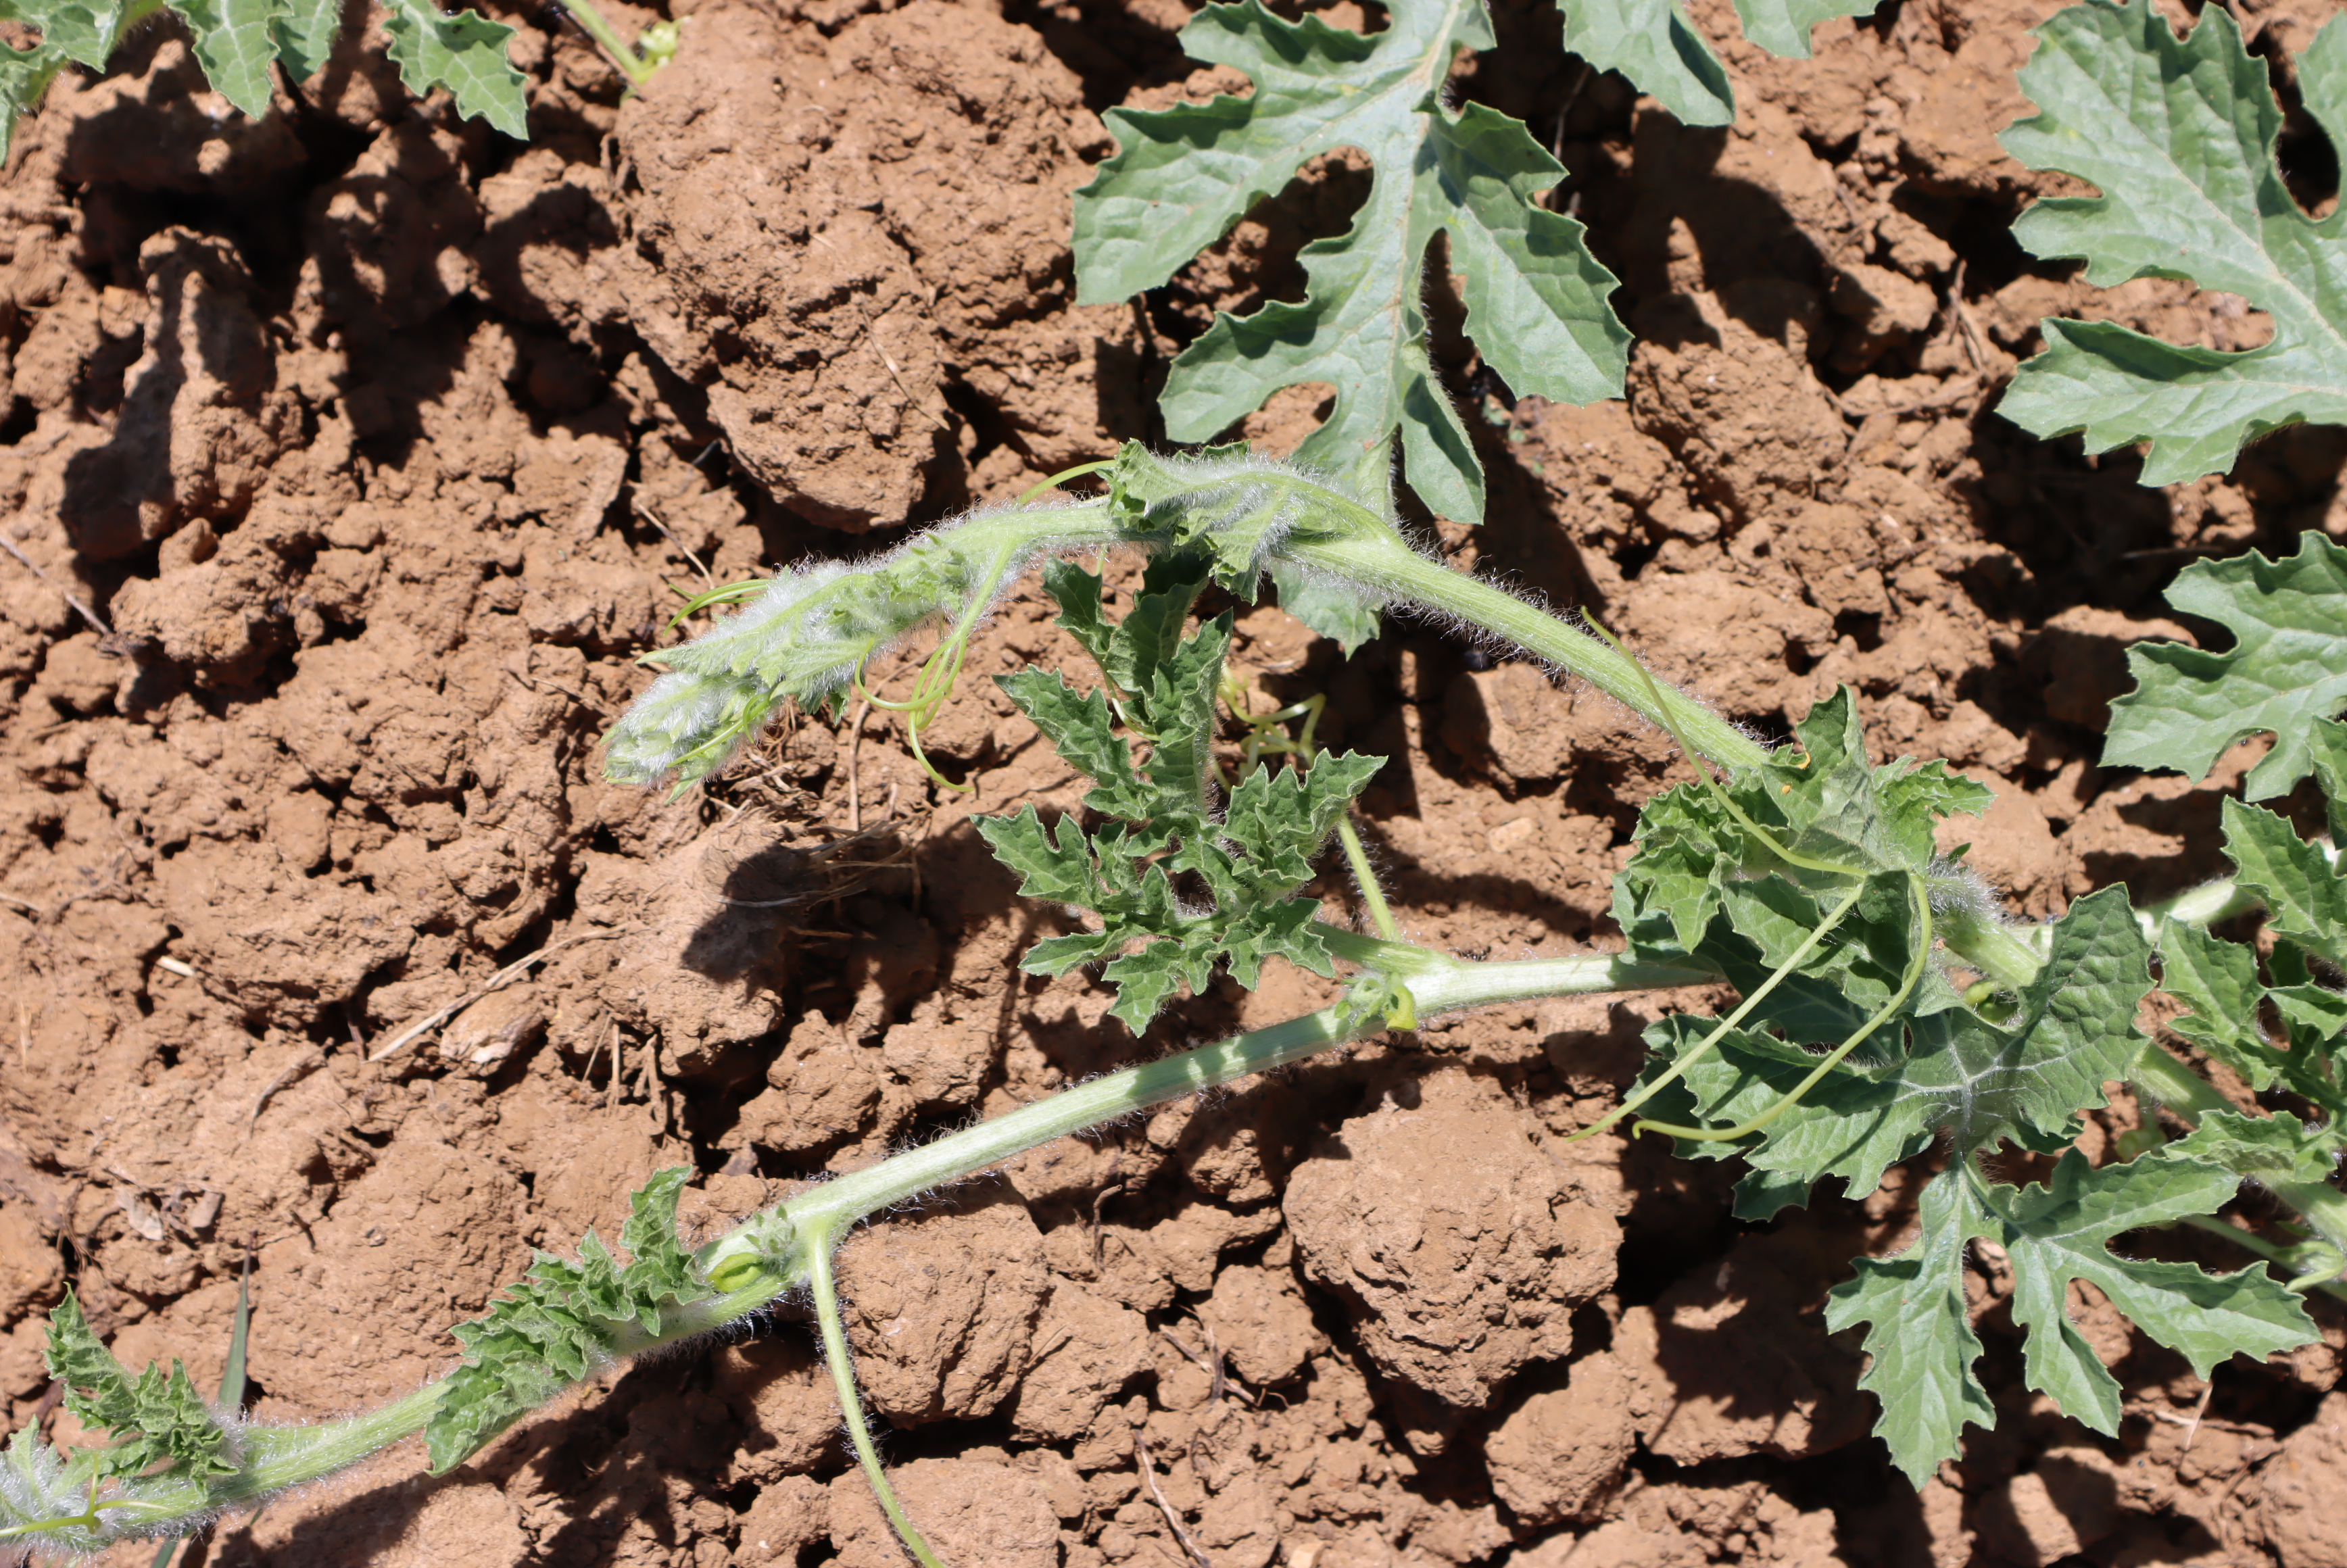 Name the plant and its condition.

watermelon, healthy
